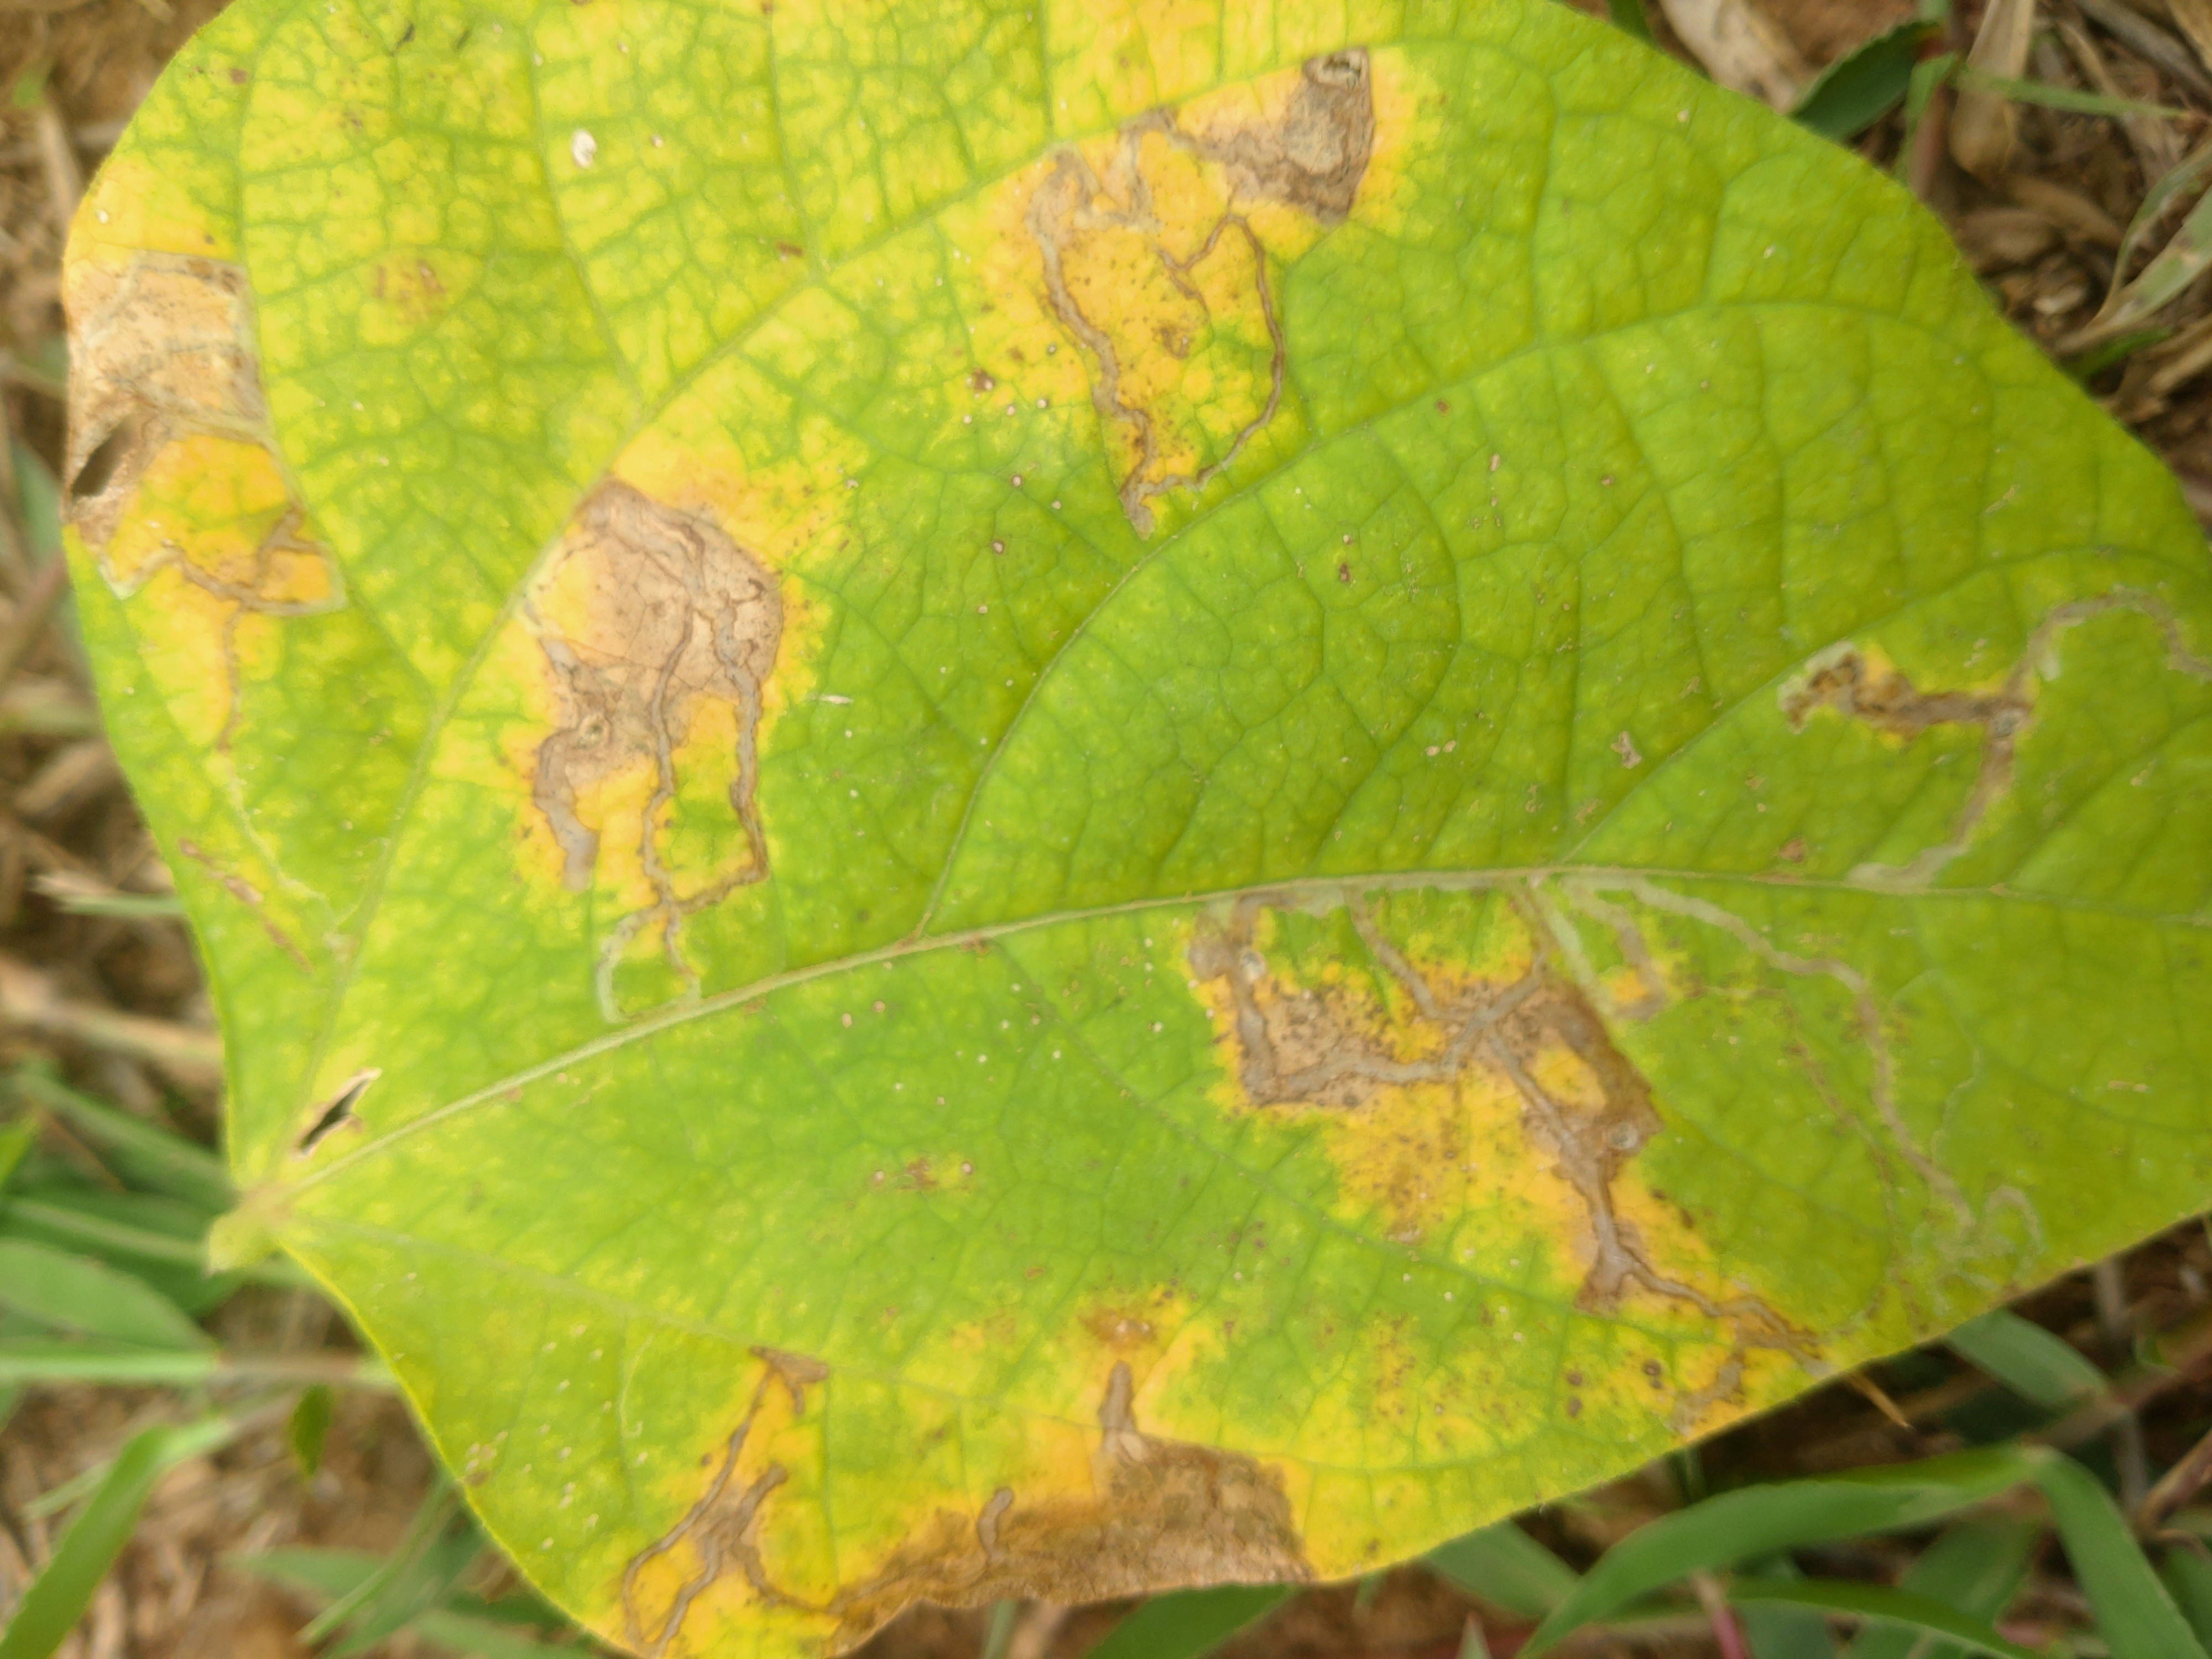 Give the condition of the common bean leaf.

rust
